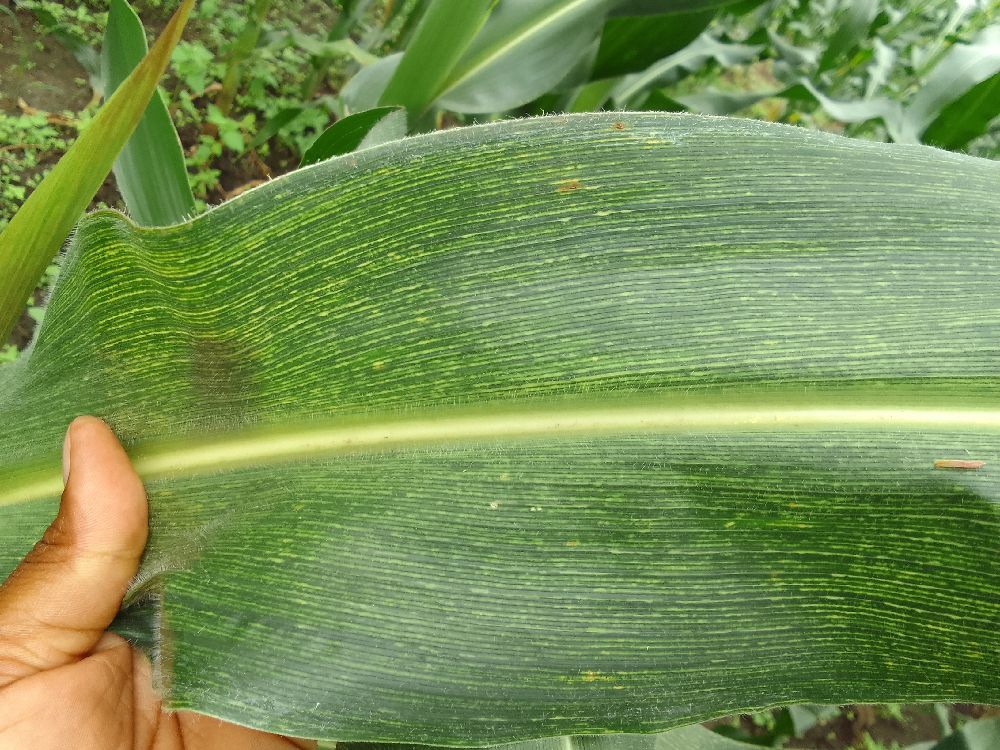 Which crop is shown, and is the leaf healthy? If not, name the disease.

maize, maize streak virus
